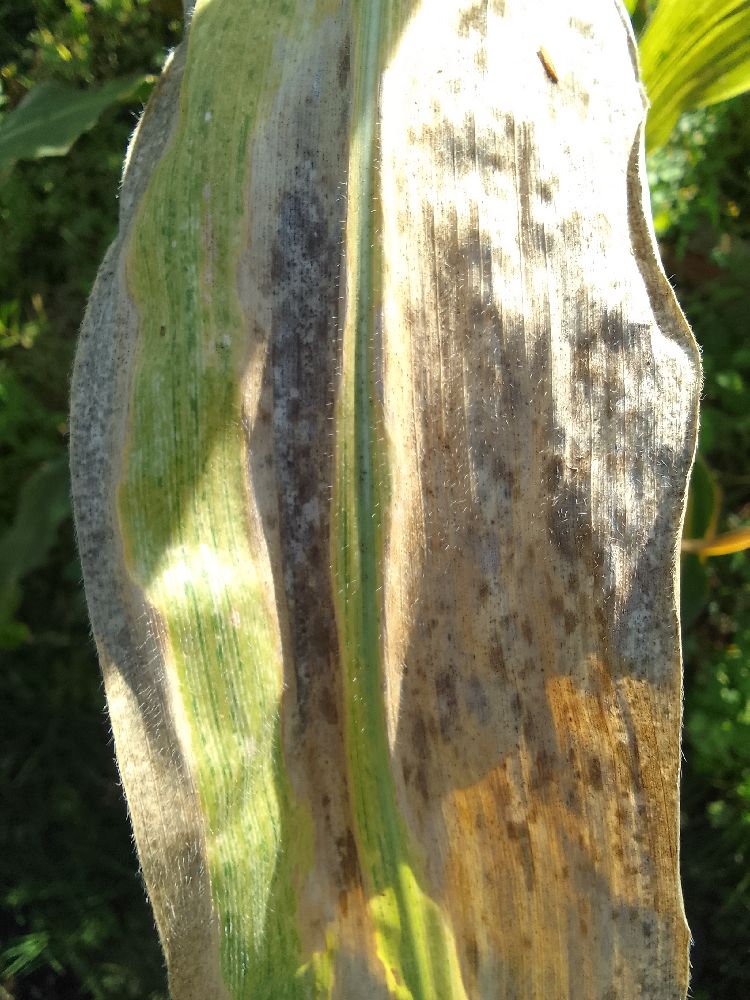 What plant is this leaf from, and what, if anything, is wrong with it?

maize, maize lethal necrosis
